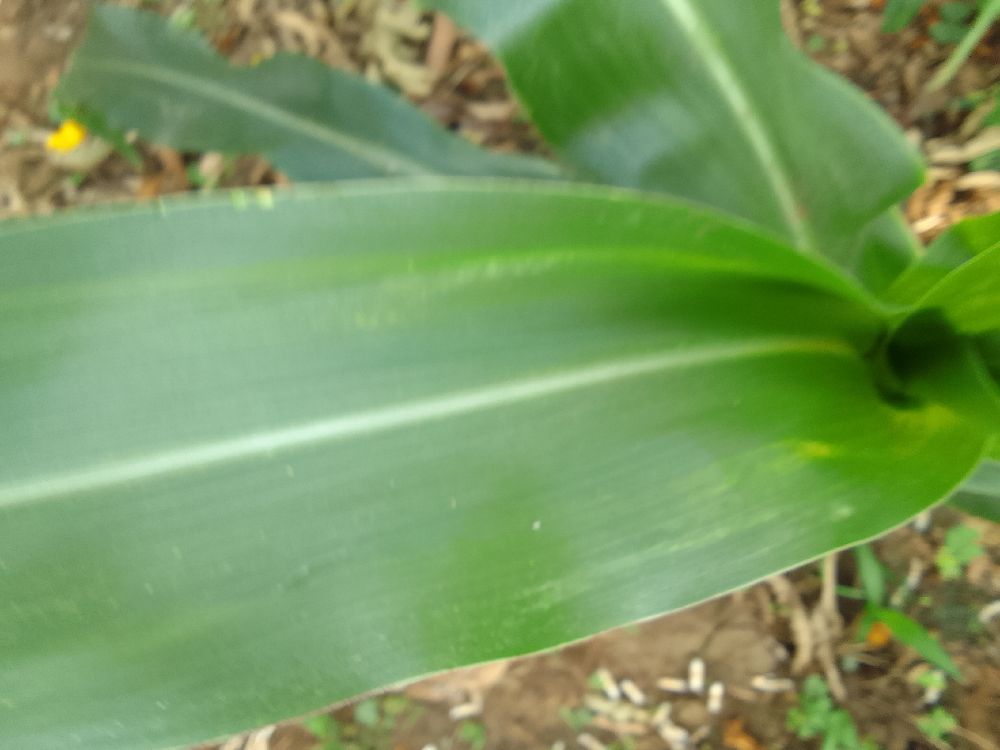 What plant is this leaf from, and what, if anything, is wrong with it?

maize, healthy
